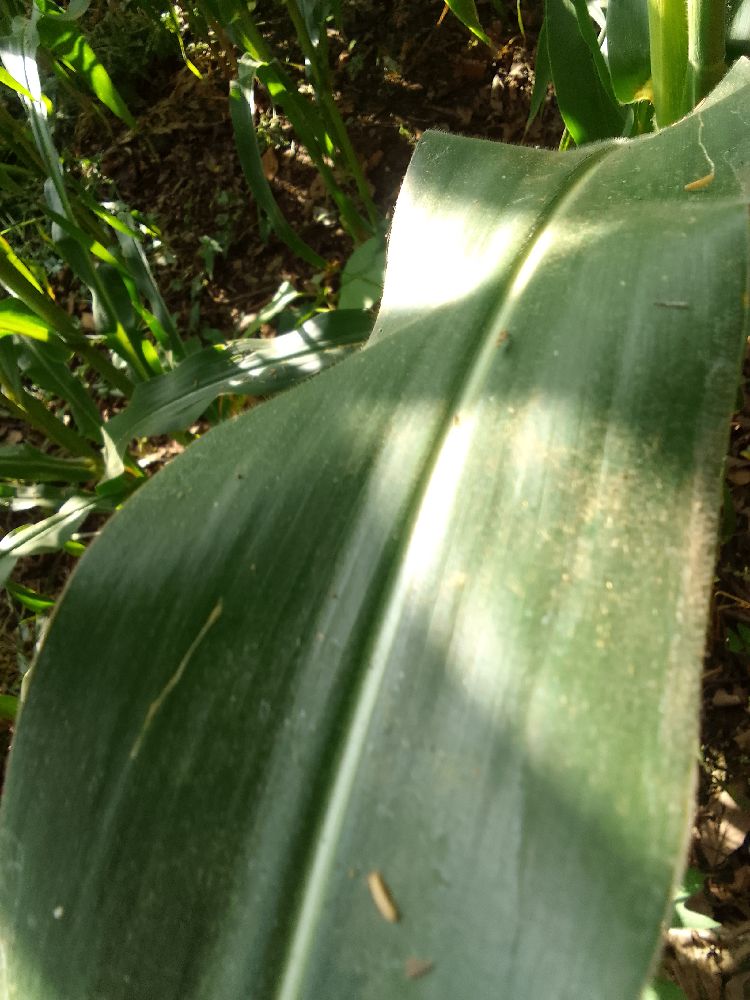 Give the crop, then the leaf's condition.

maize, healthy
